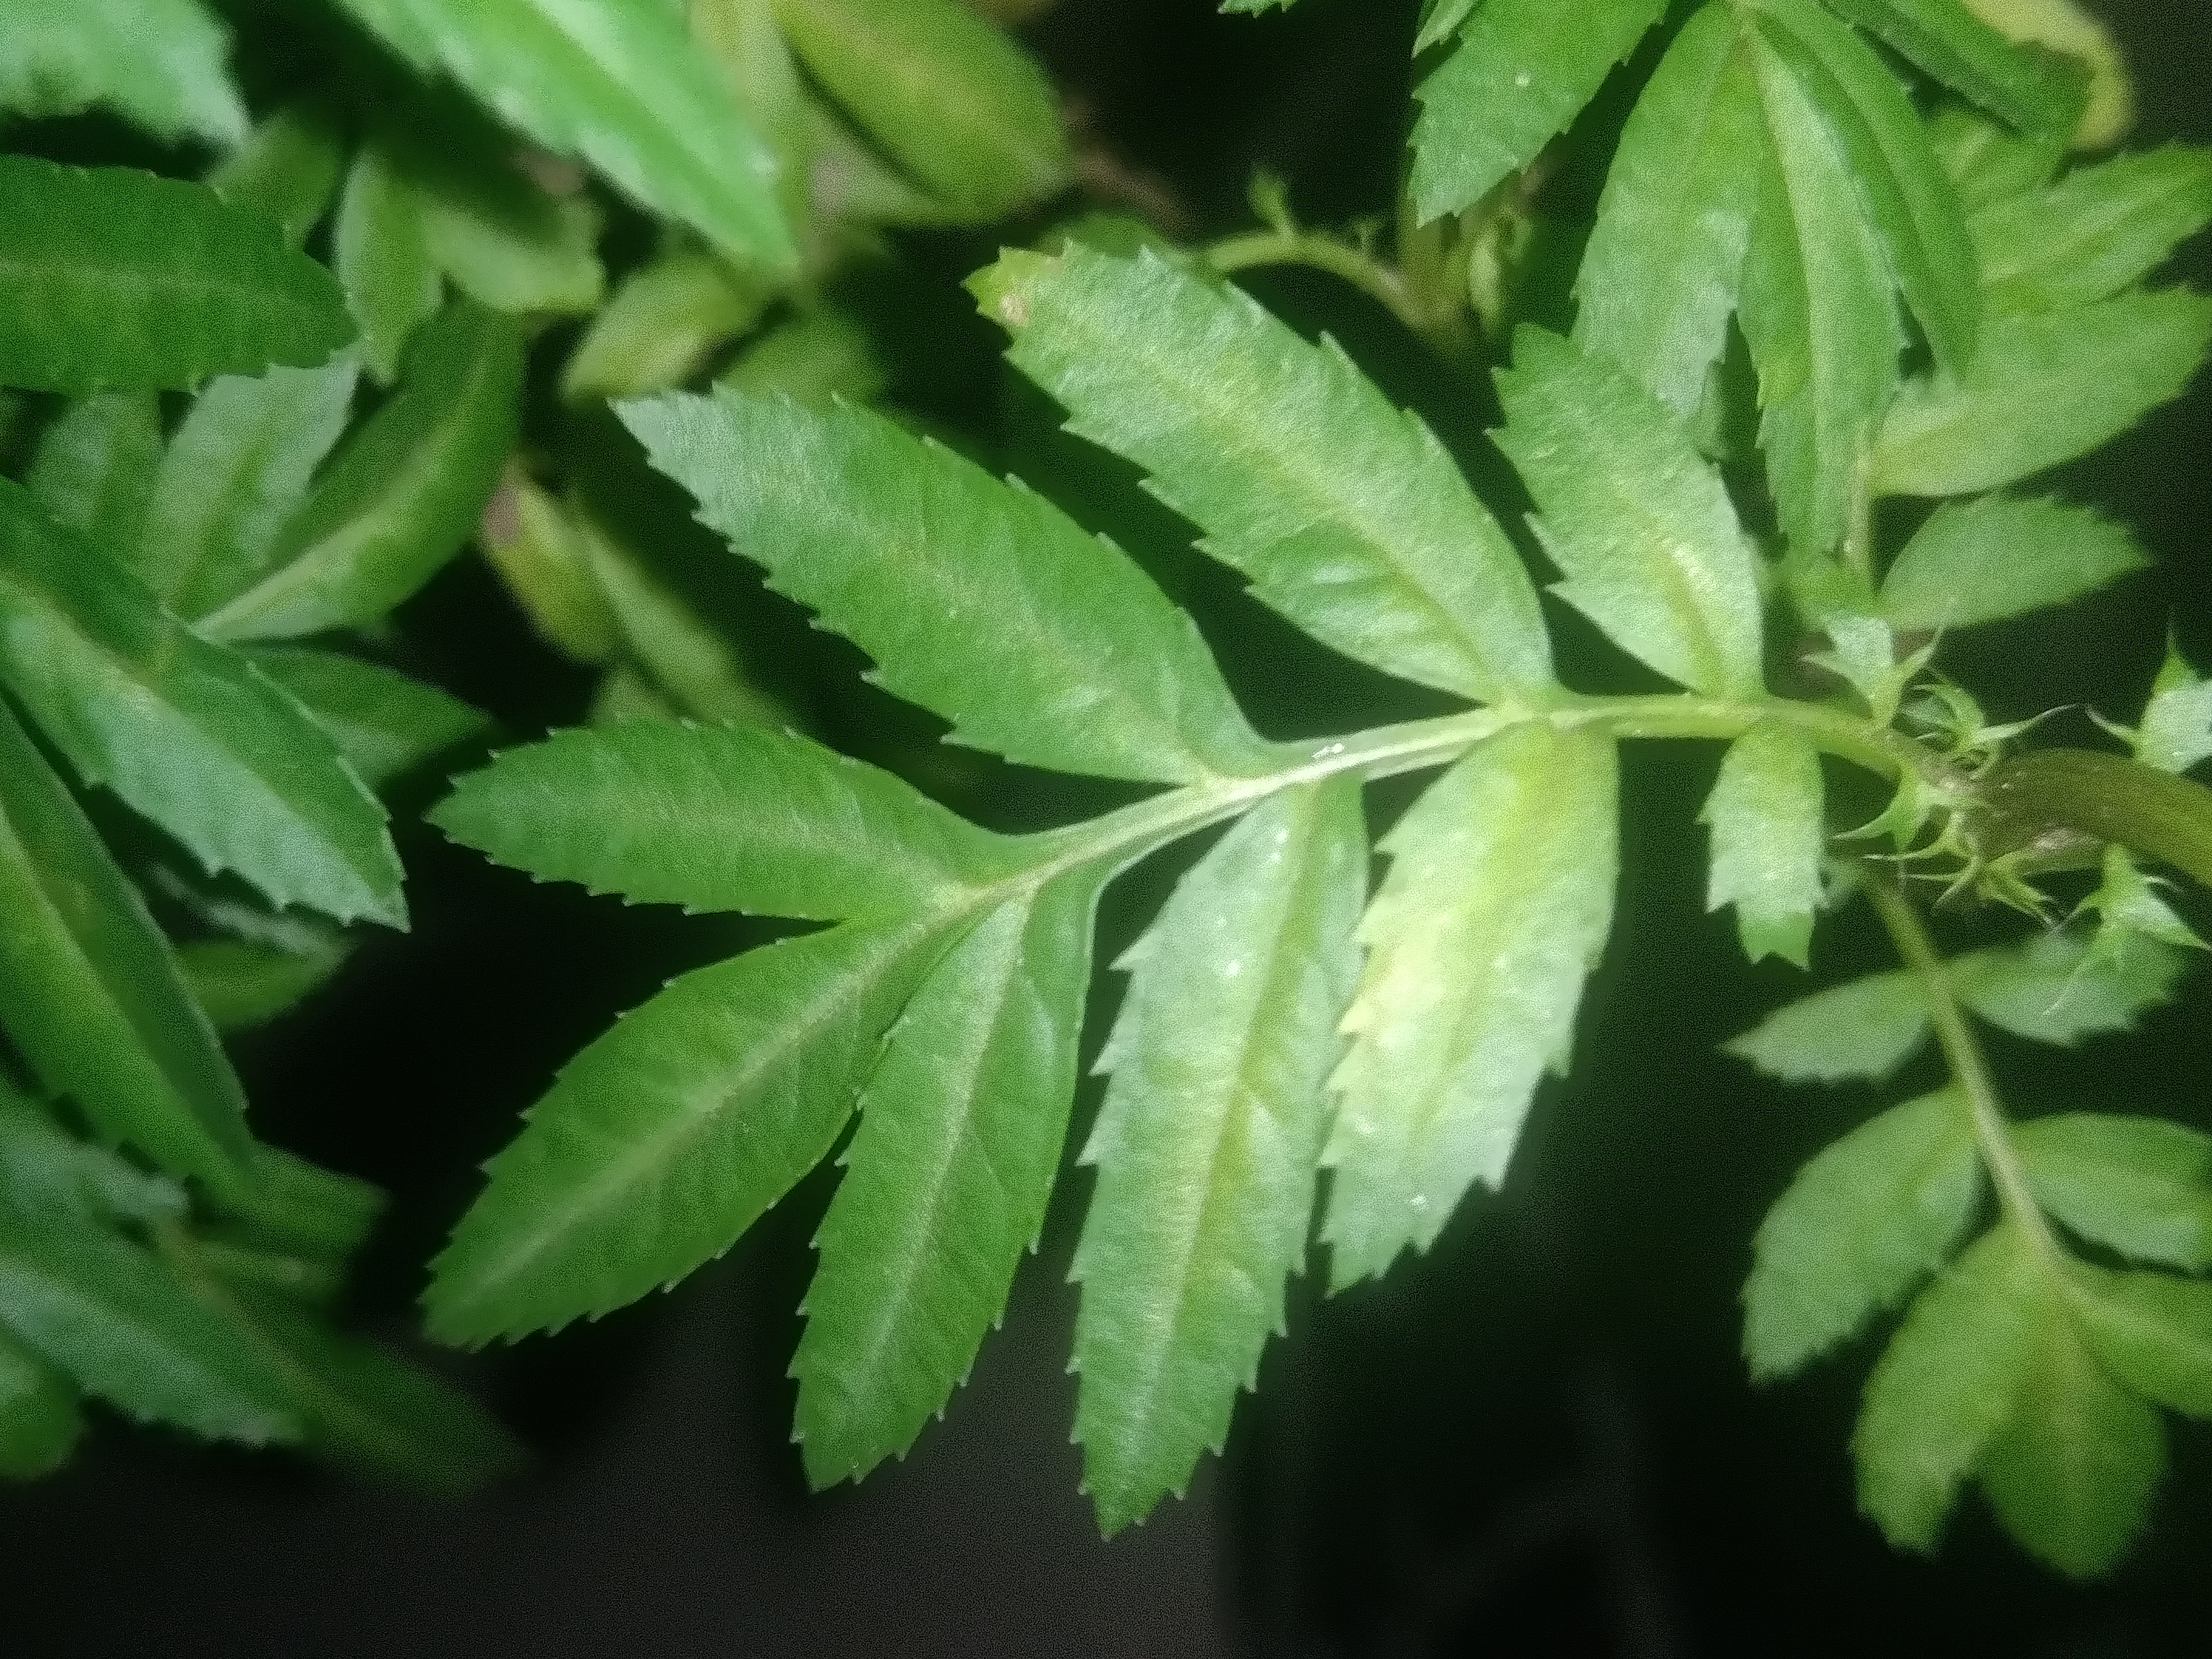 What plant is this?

marigold
